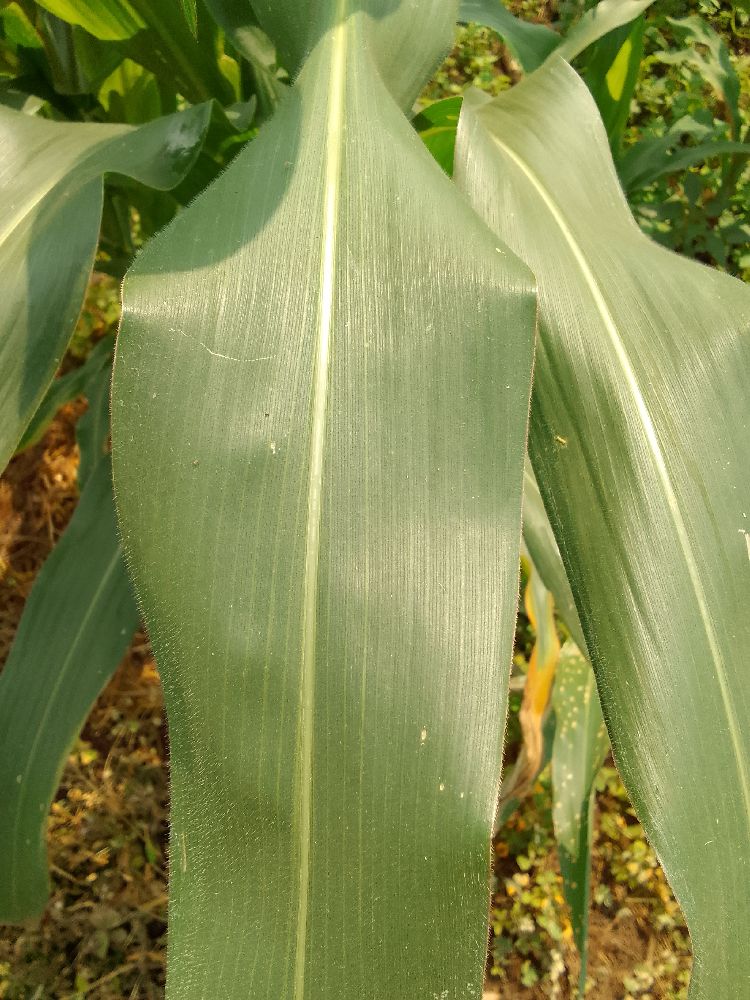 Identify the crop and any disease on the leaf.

maize, healthy
